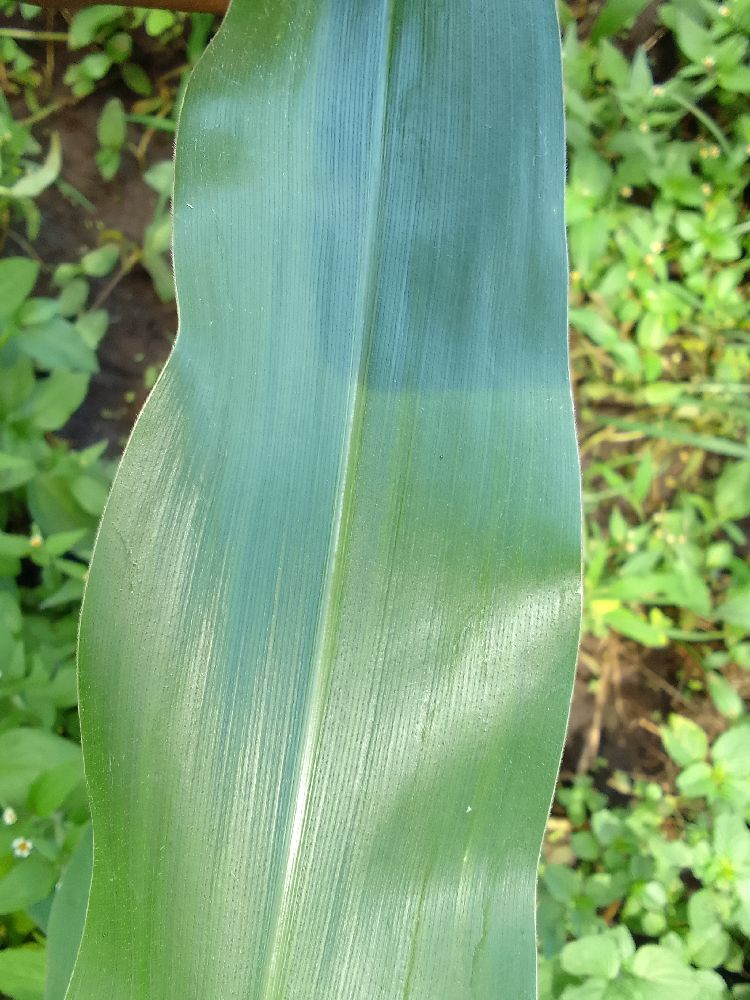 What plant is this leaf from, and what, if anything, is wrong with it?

maize, healthy
